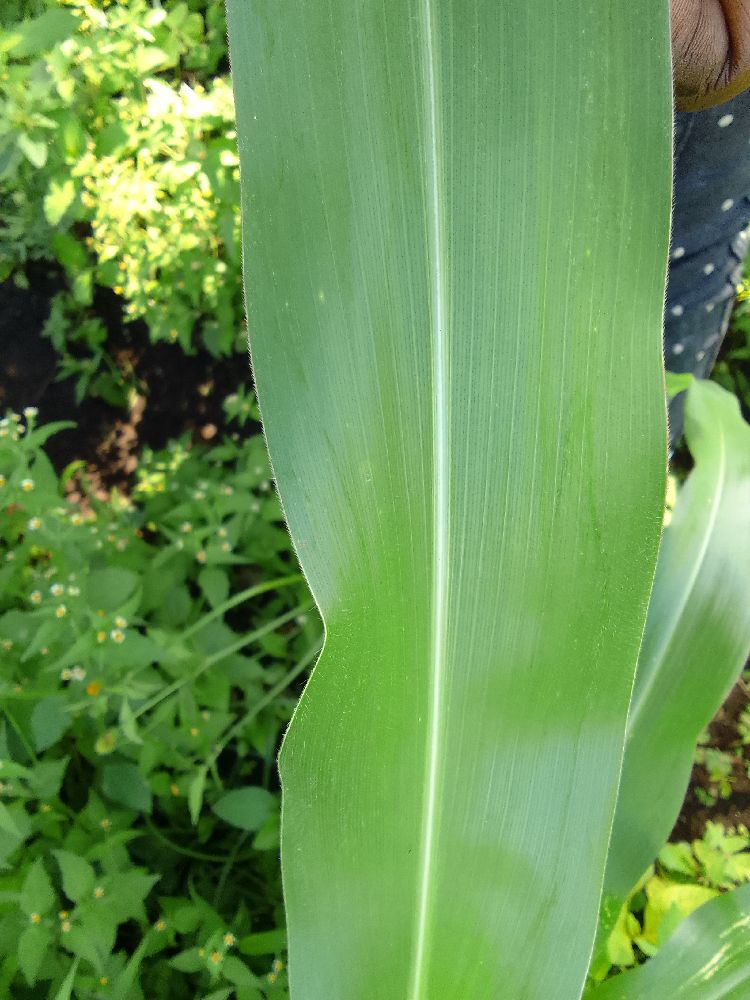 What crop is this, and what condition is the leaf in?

maize, healthy
